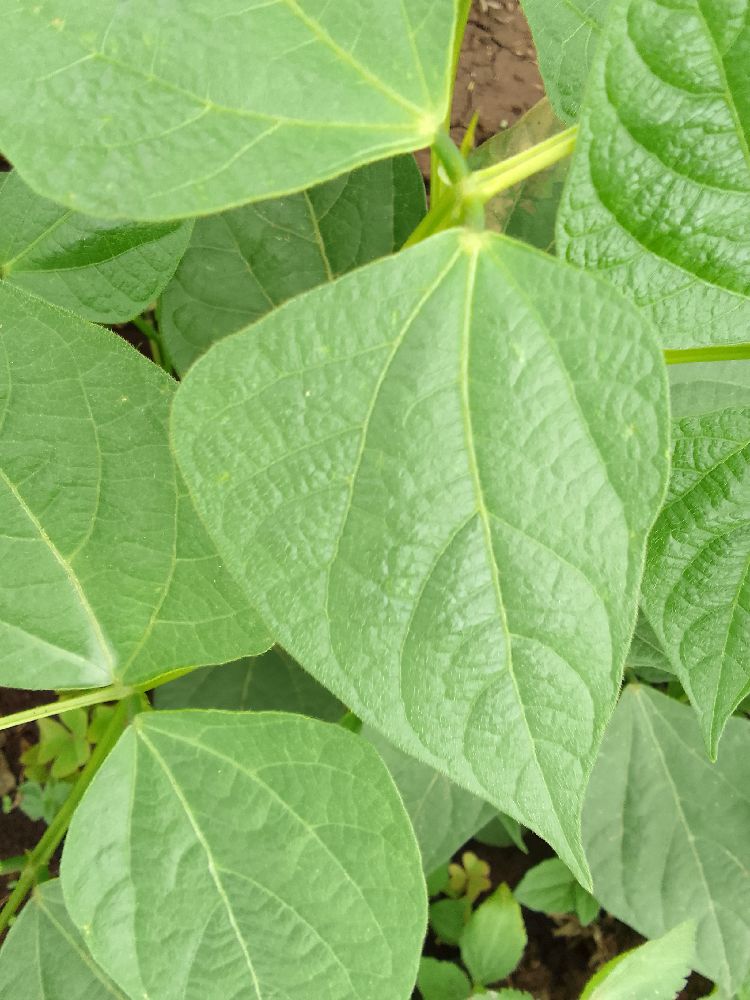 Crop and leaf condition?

common bean, healthy
